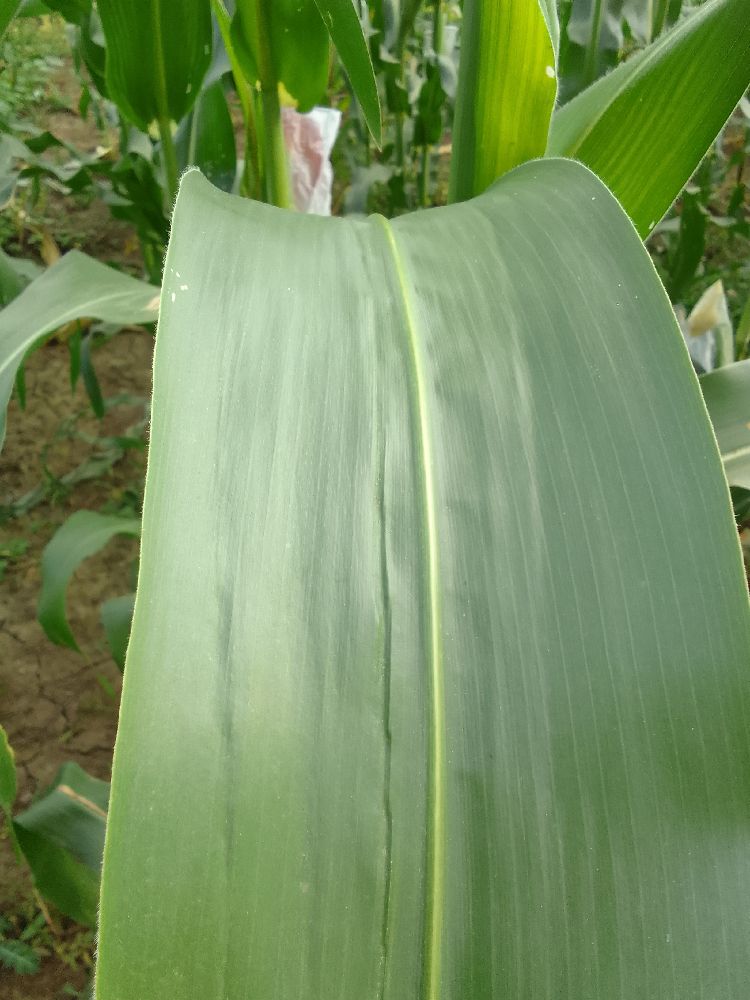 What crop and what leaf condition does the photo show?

maize, healthy
